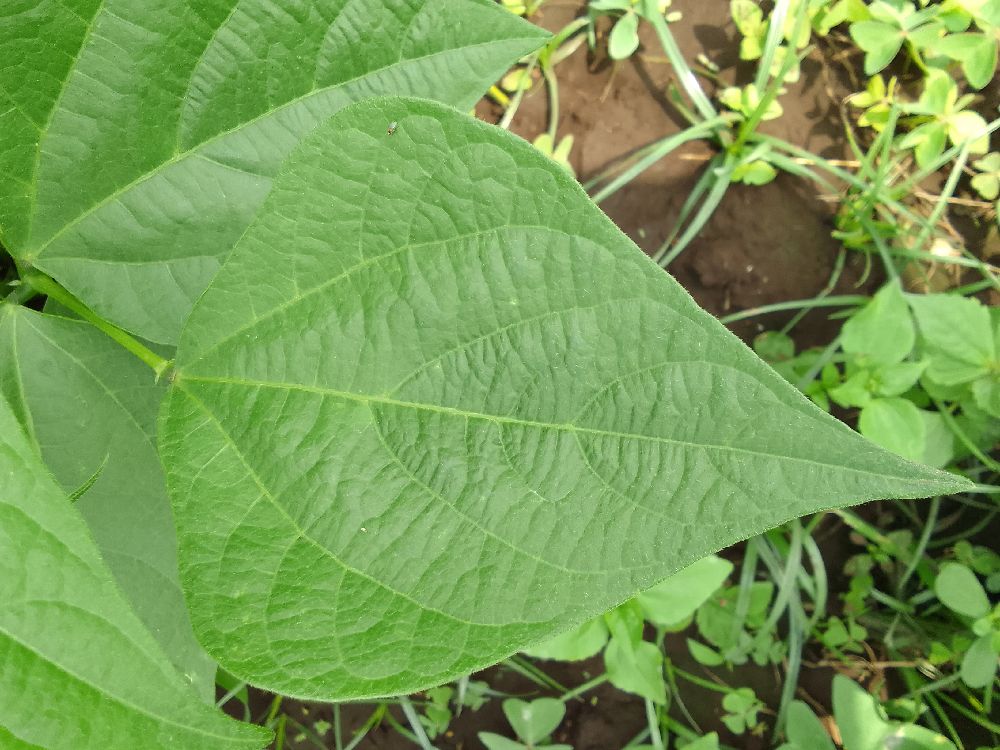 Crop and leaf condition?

common bean, healthy
